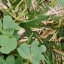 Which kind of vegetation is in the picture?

unstructured weed
